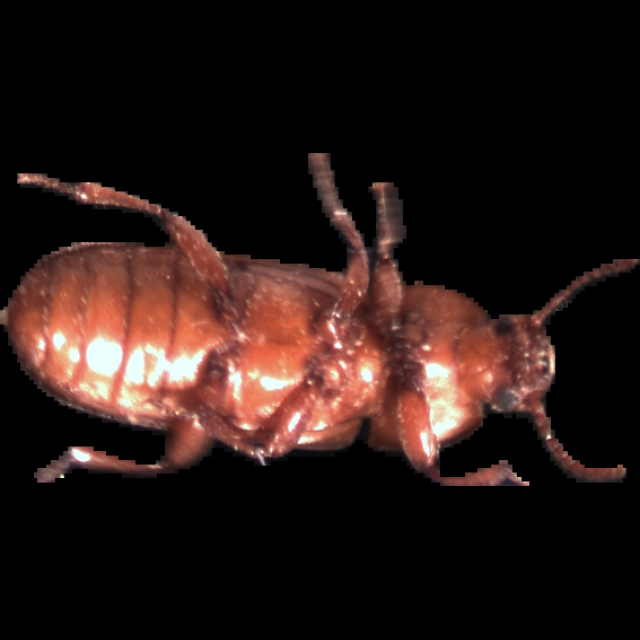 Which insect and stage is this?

mealworm beetle
